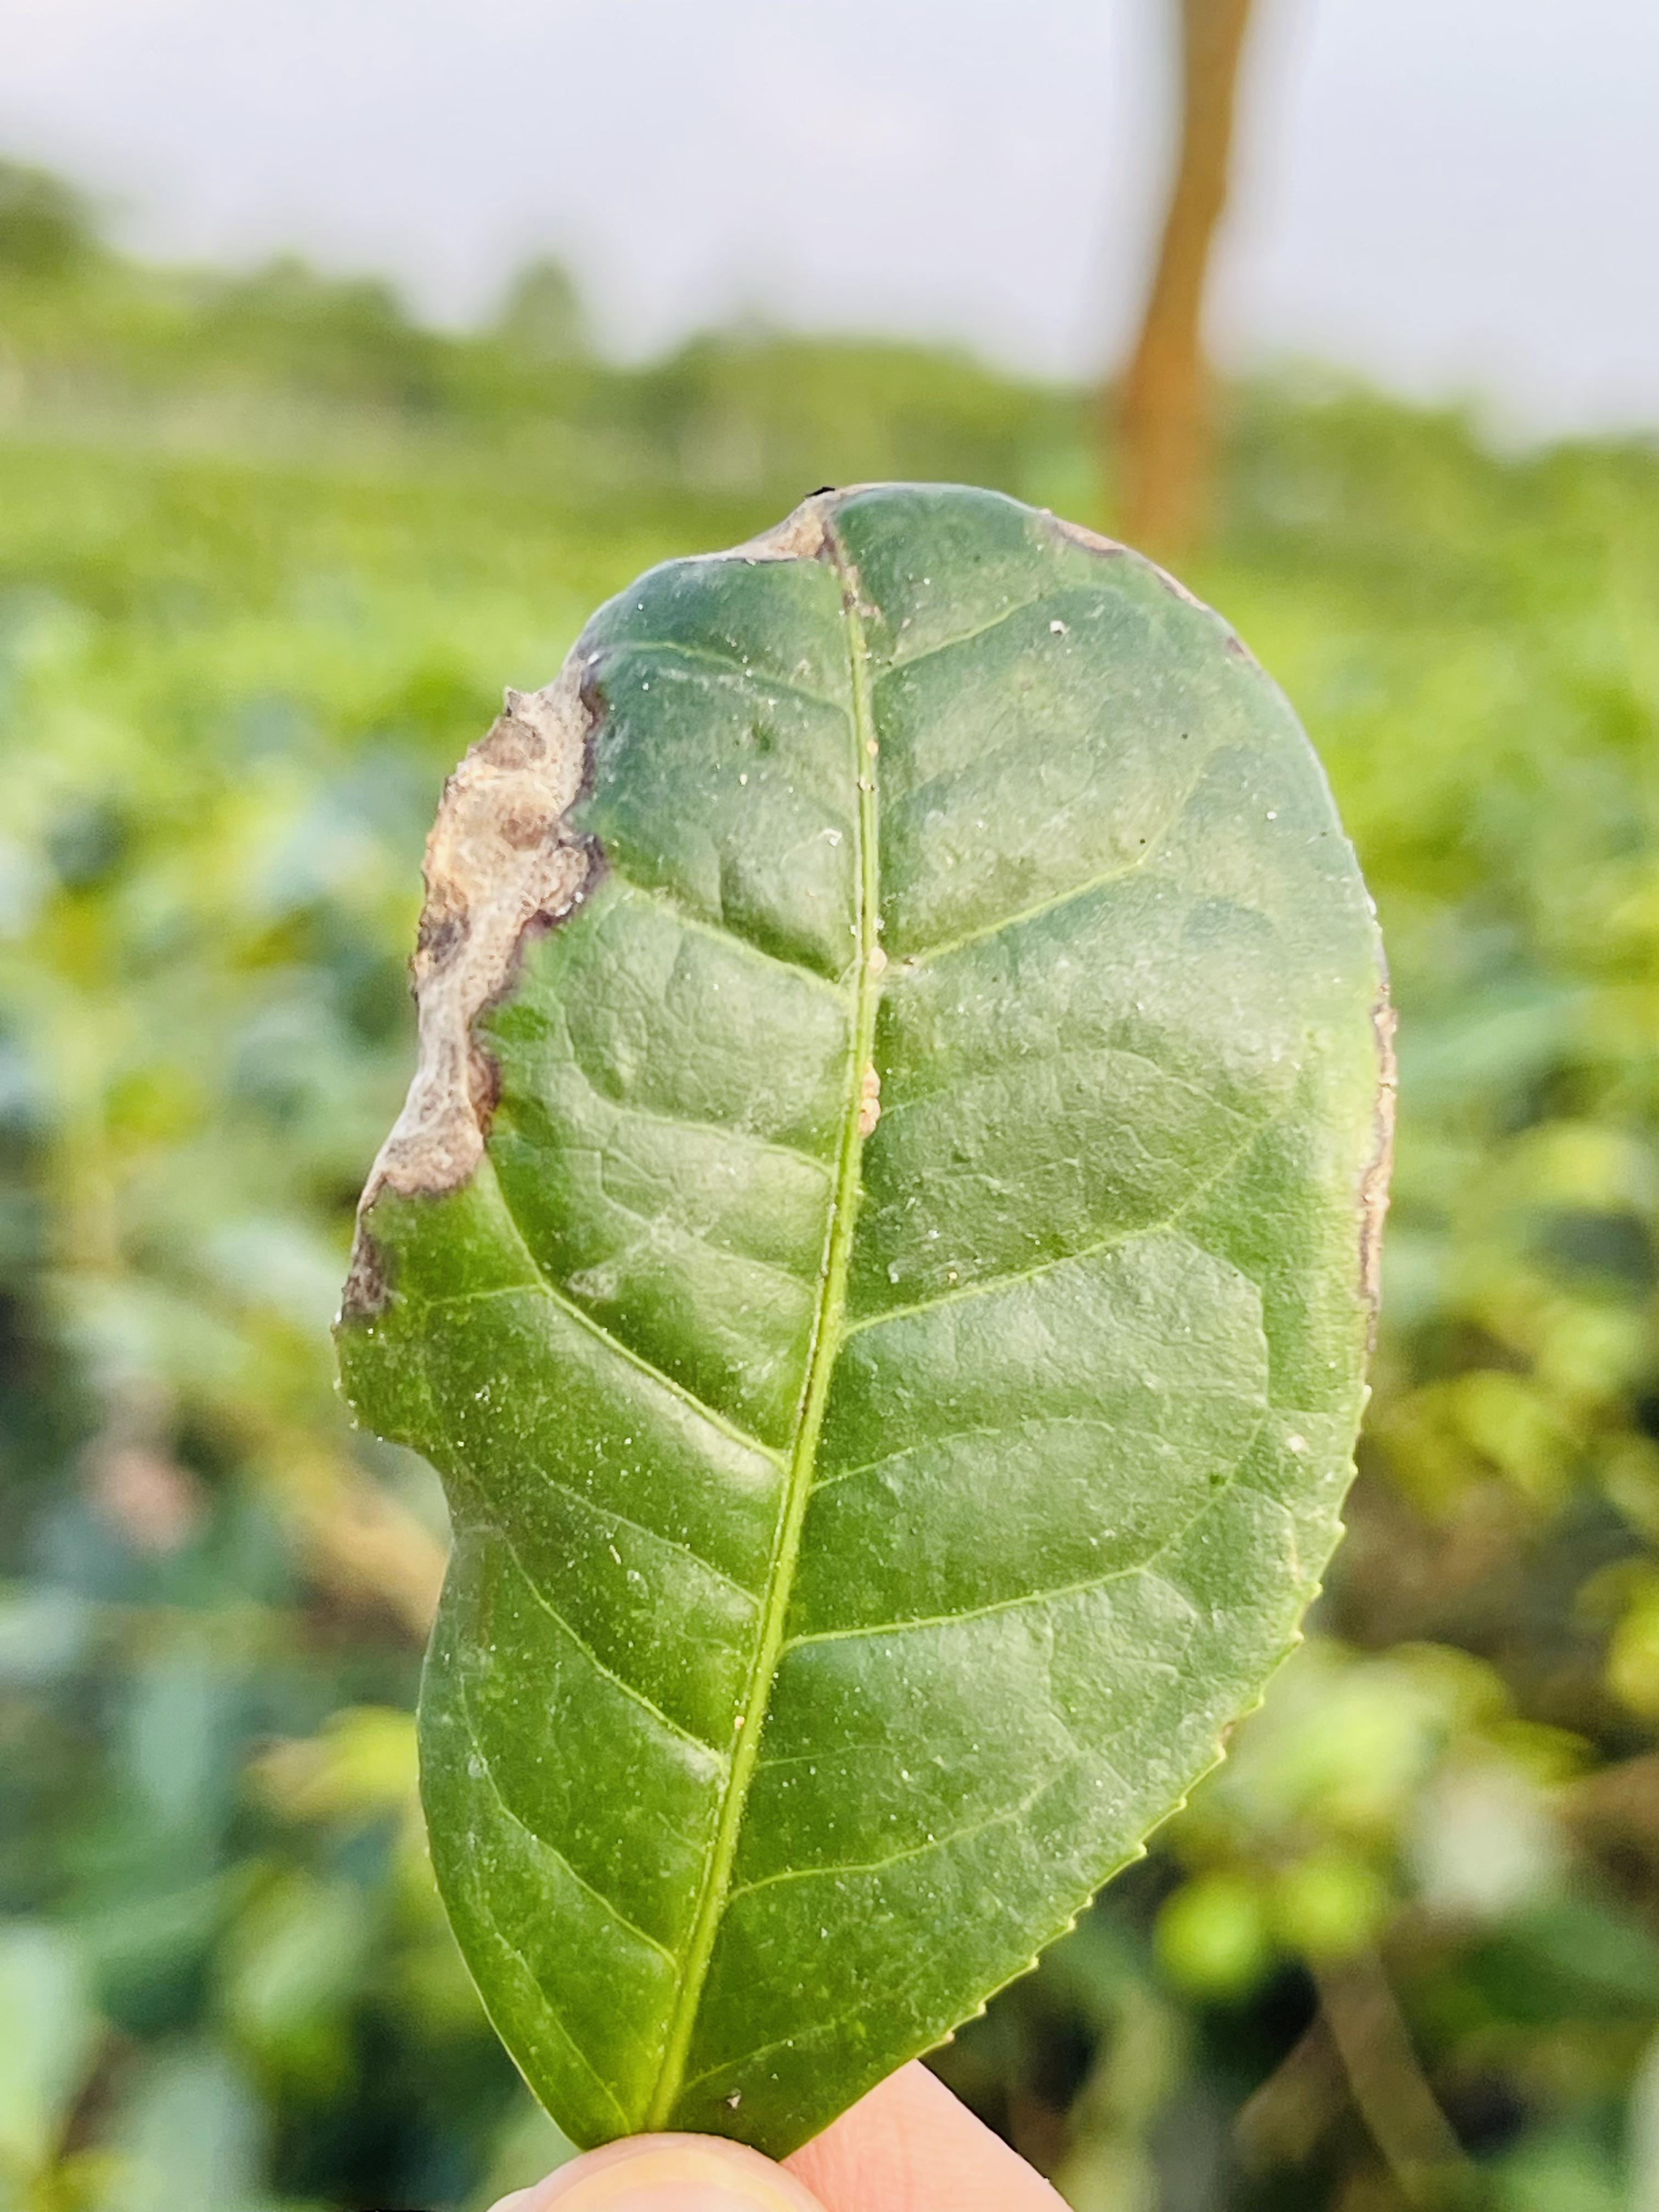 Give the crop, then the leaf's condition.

tea, blight
